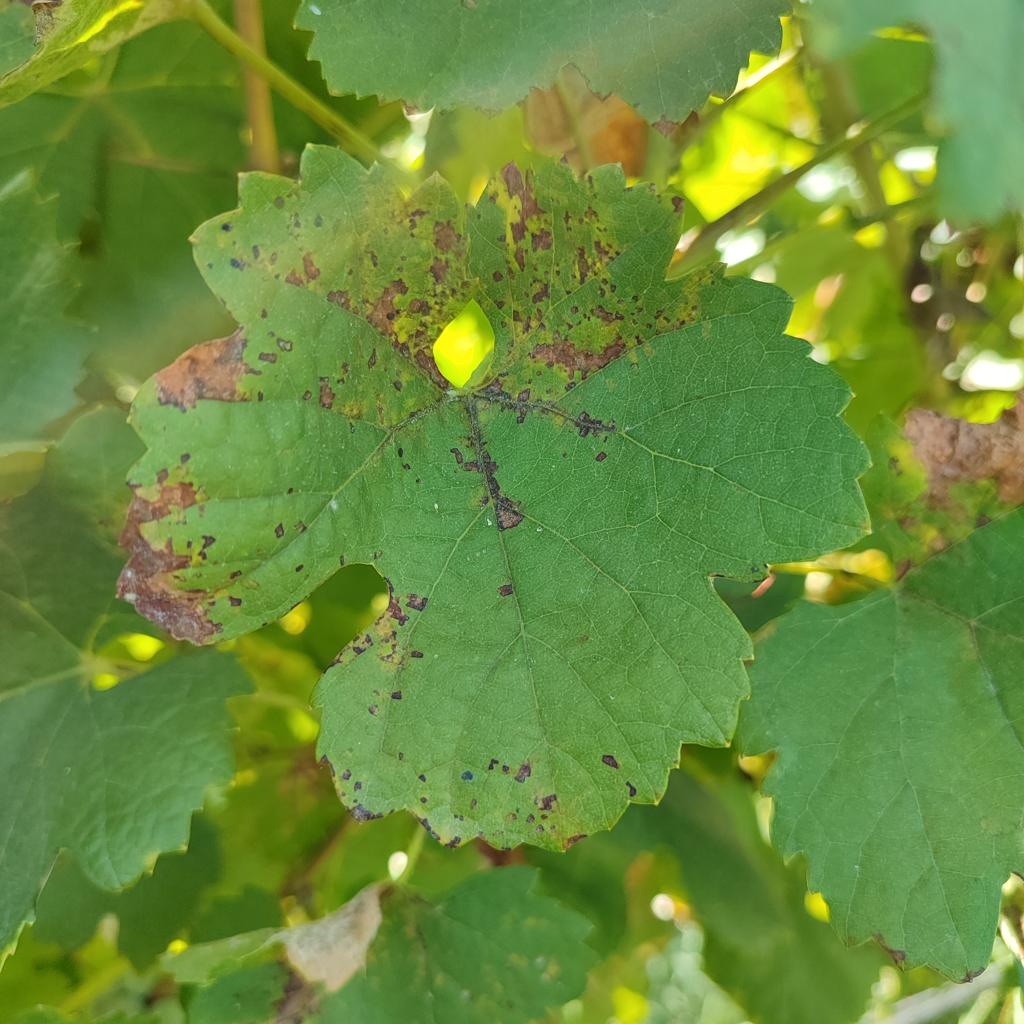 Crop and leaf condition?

grapevine, downy mildew
